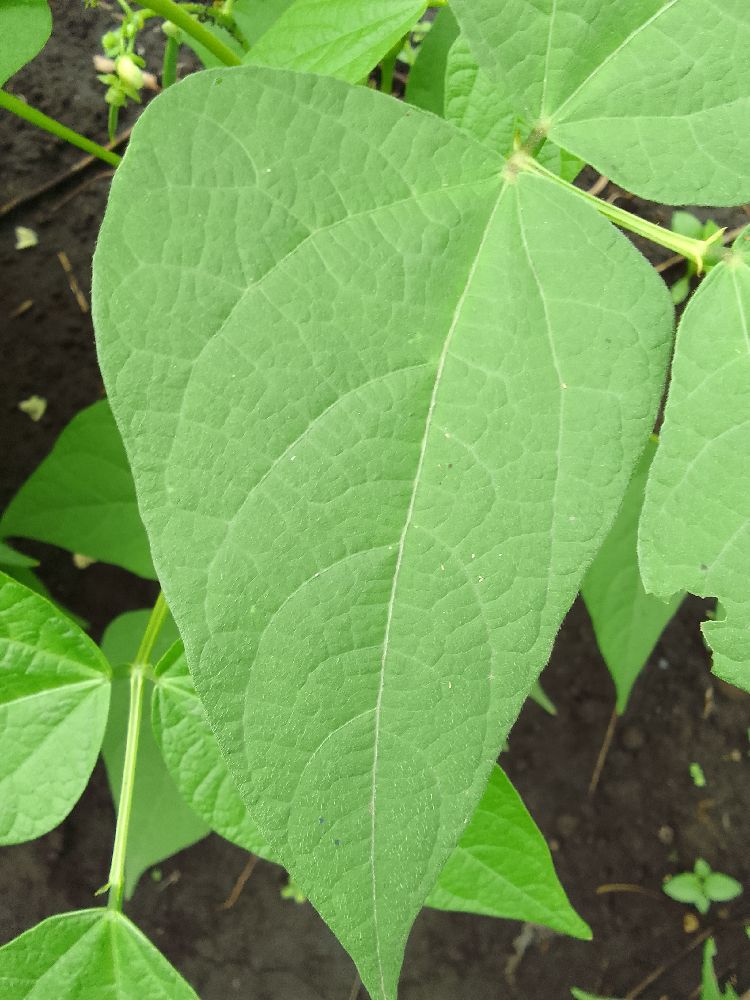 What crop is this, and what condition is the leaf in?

common bean, healthy
